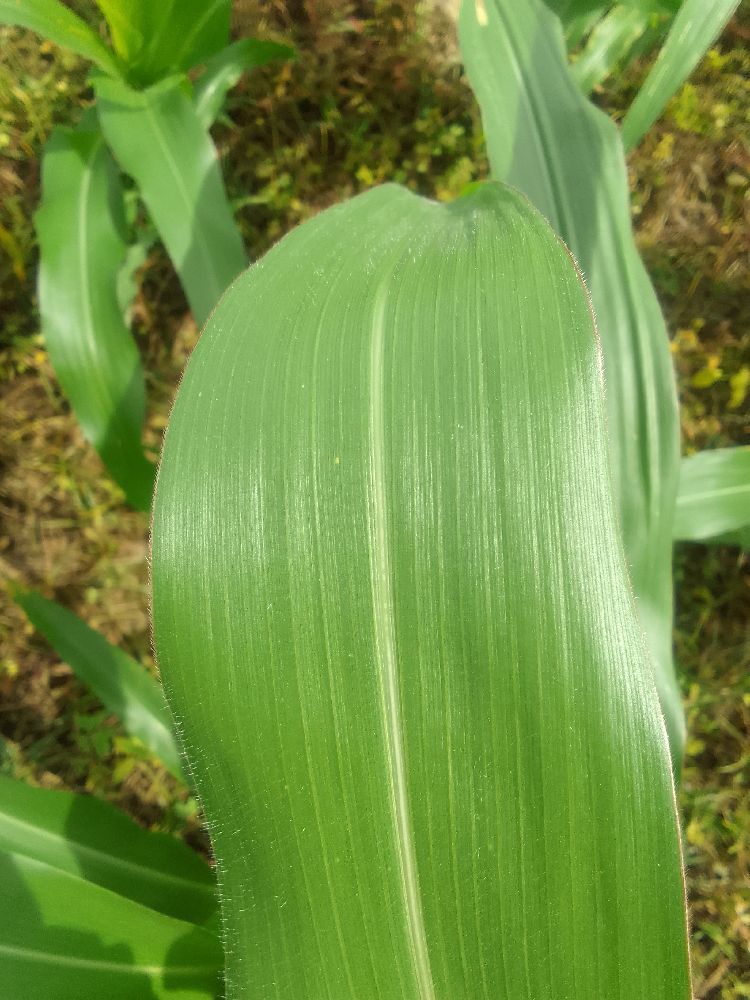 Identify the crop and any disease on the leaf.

maize, healthy
